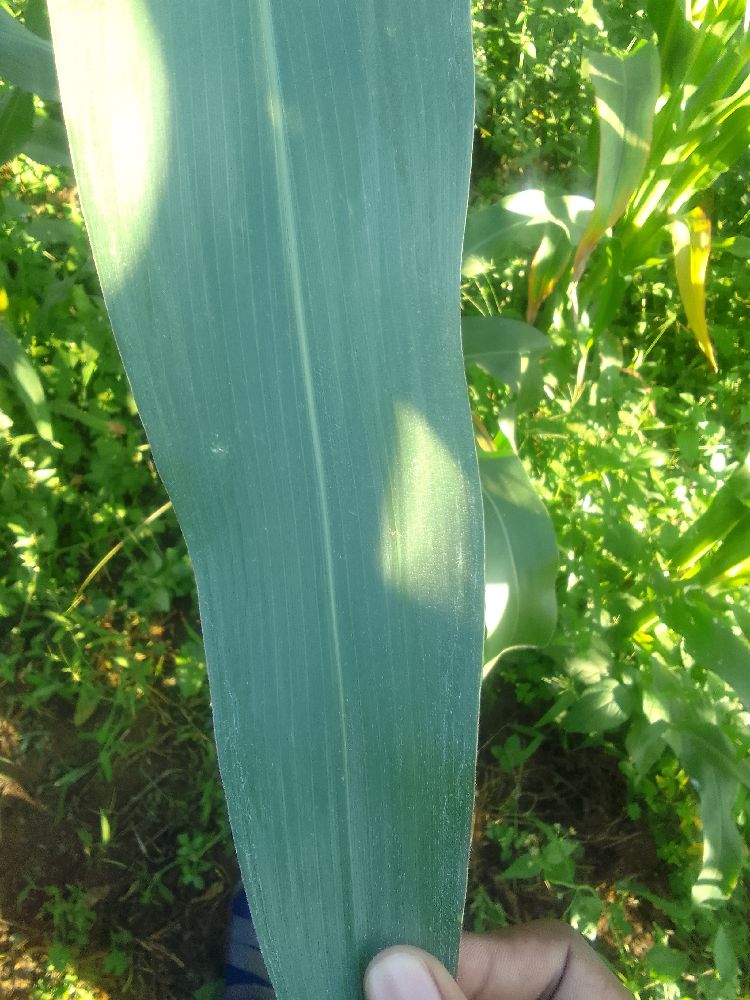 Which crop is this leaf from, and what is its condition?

maize, healthy
